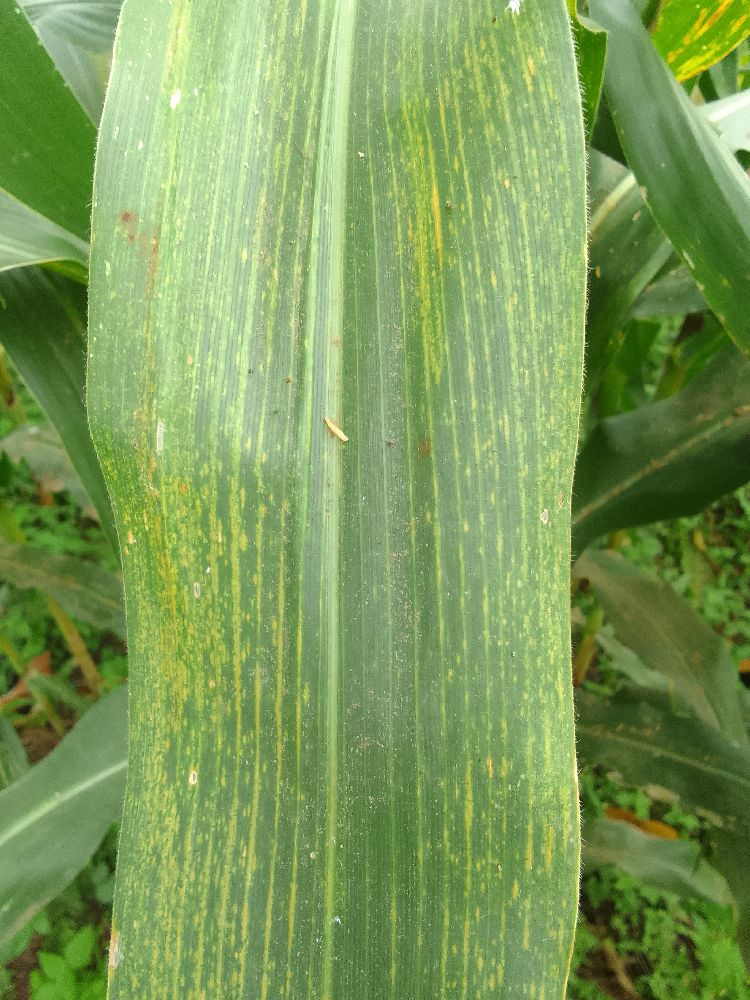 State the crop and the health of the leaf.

maize, maize lethal necrosis
